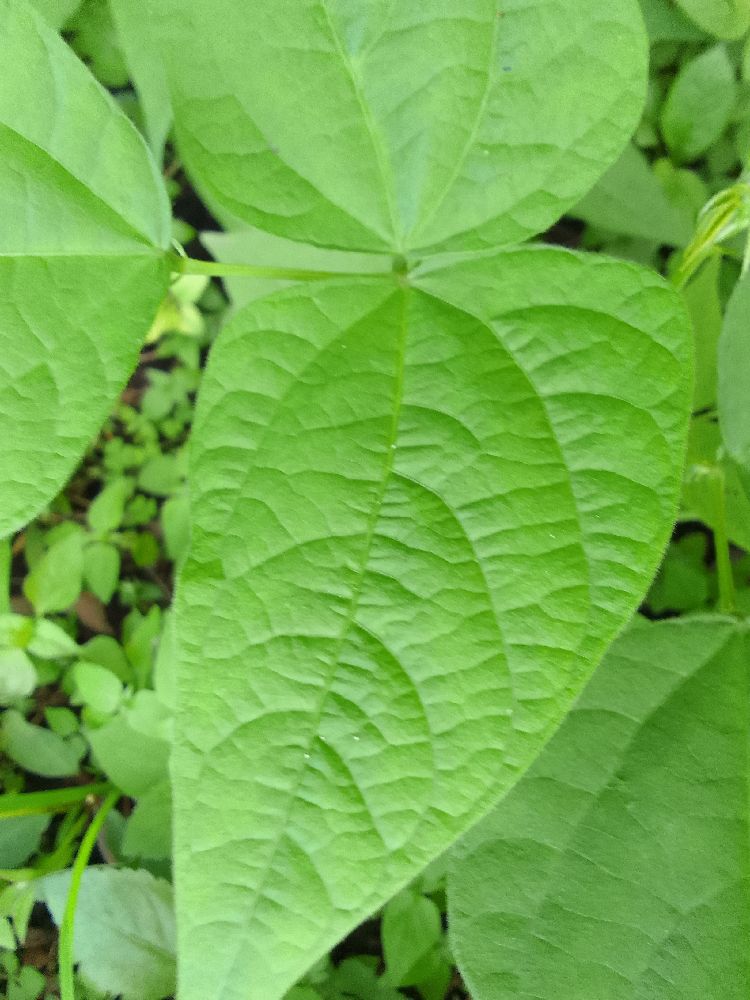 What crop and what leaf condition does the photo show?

common bean, healthy
